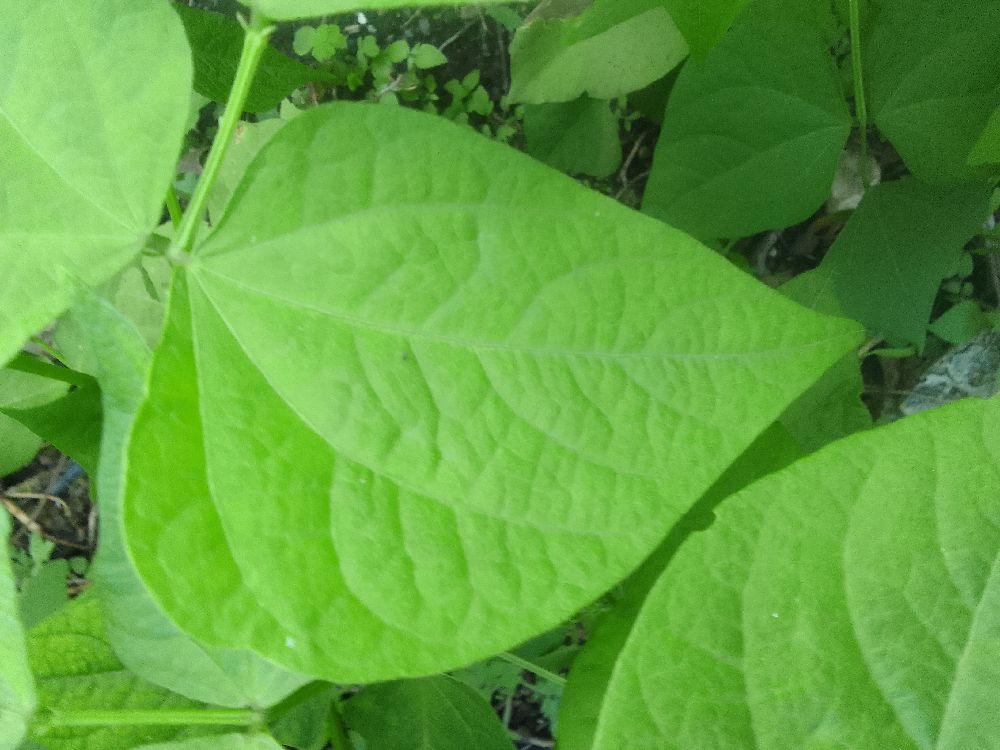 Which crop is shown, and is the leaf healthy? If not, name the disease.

common bean, healthy
